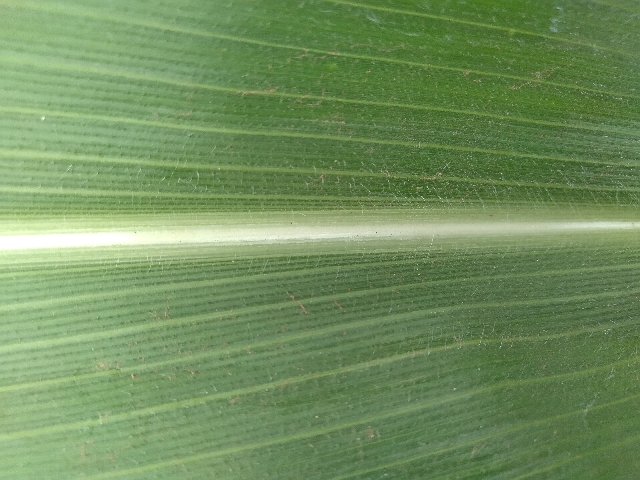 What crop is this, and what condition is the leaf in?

maize, healthy
